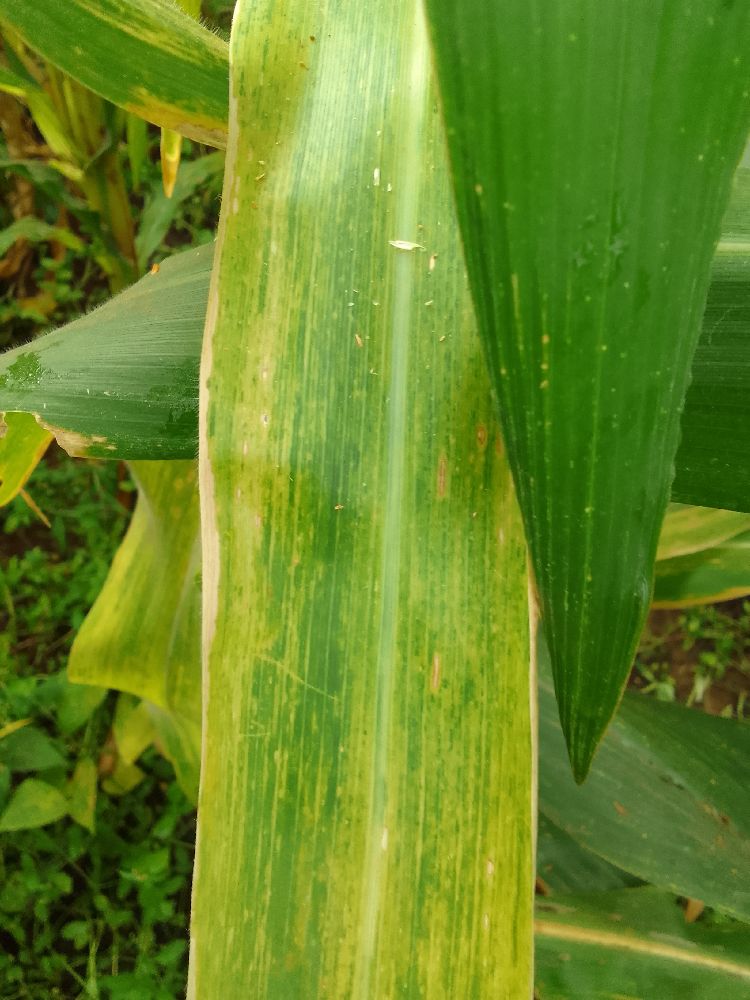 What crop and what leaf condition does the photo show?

maize, maize lethal necrosis
